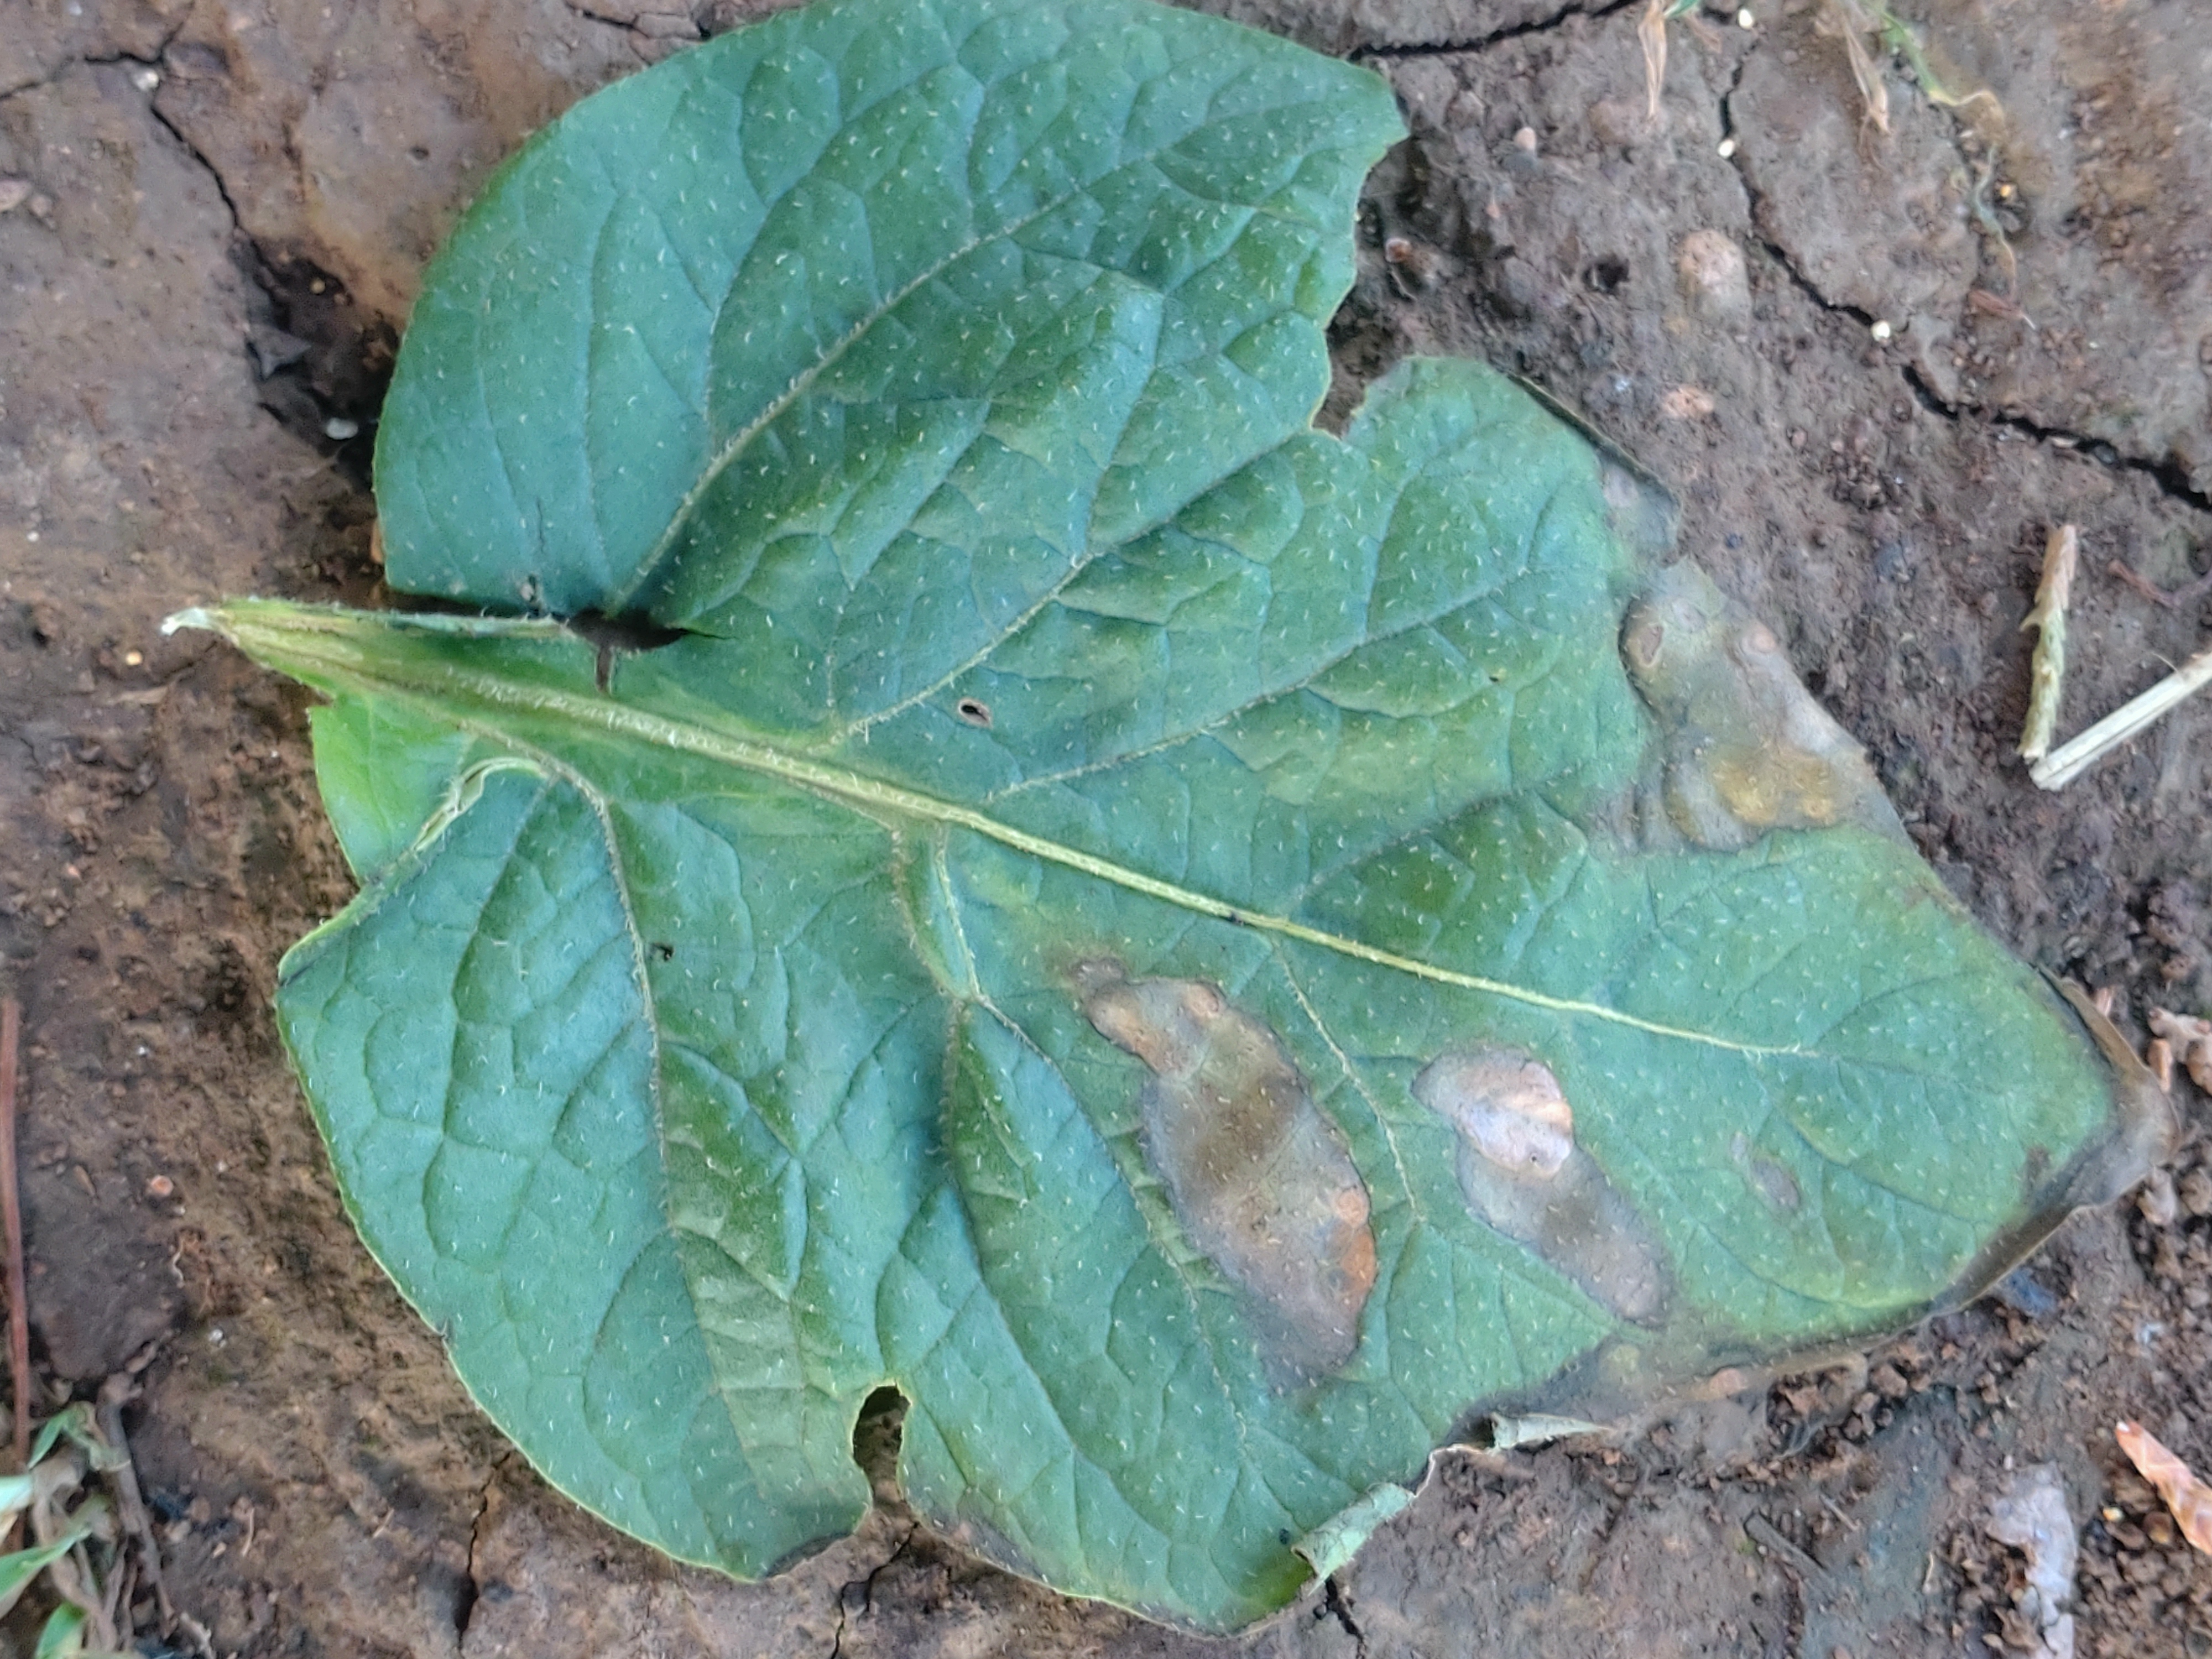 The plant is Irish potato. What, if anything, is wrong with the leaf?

early blight
